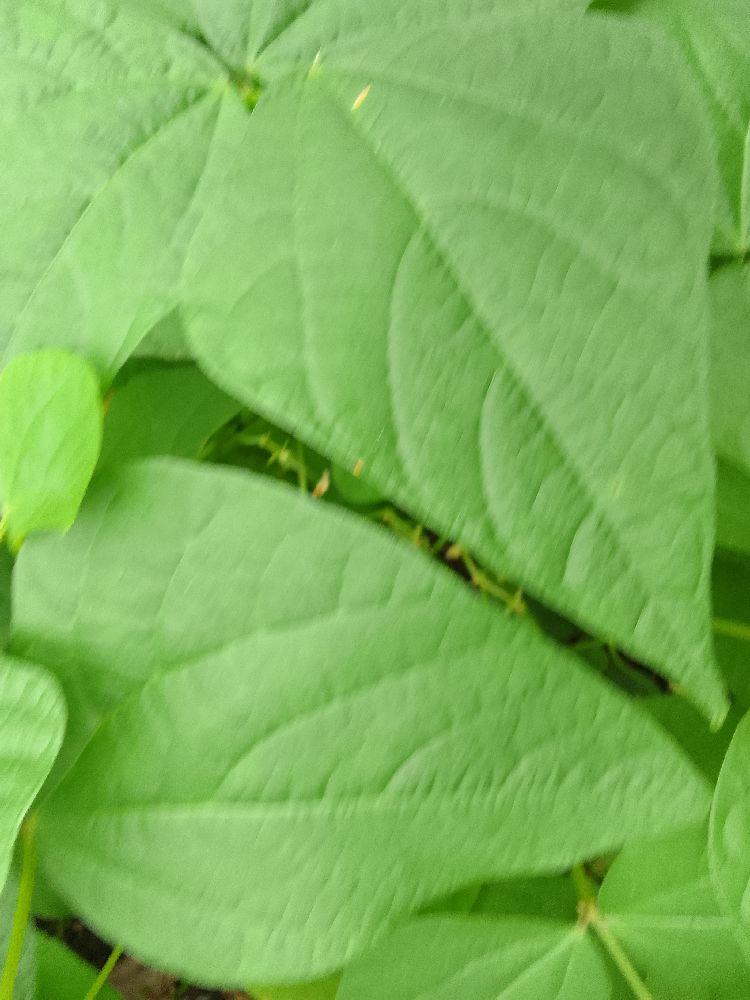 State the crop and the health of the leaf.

common bean, healthy
